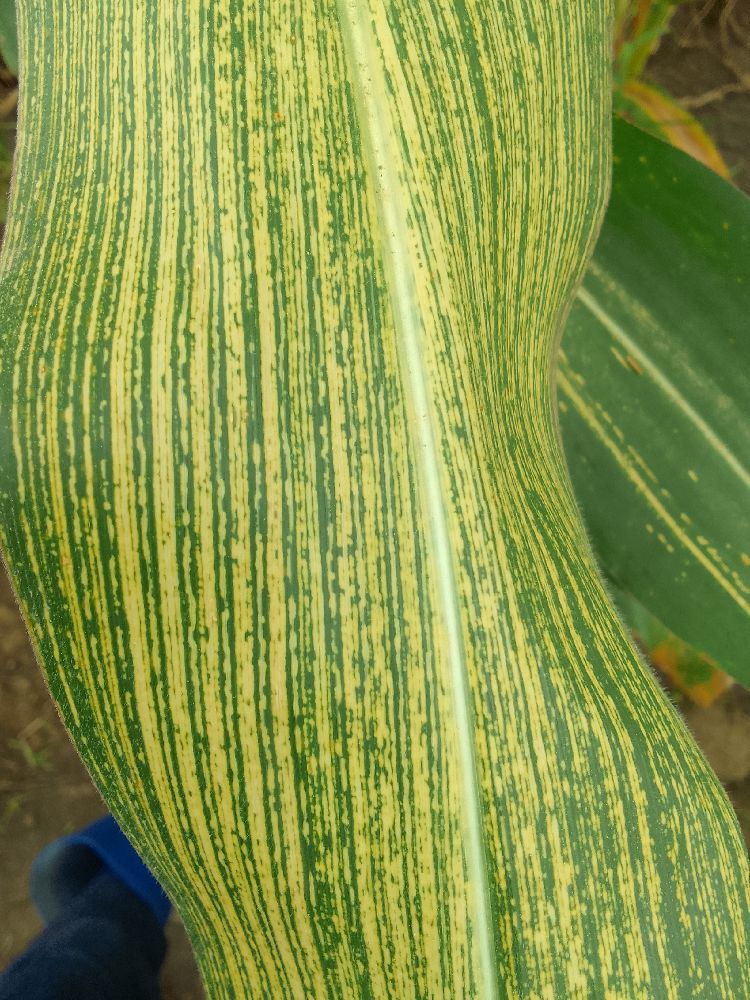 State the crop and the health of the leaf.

maize, maize streak virus
